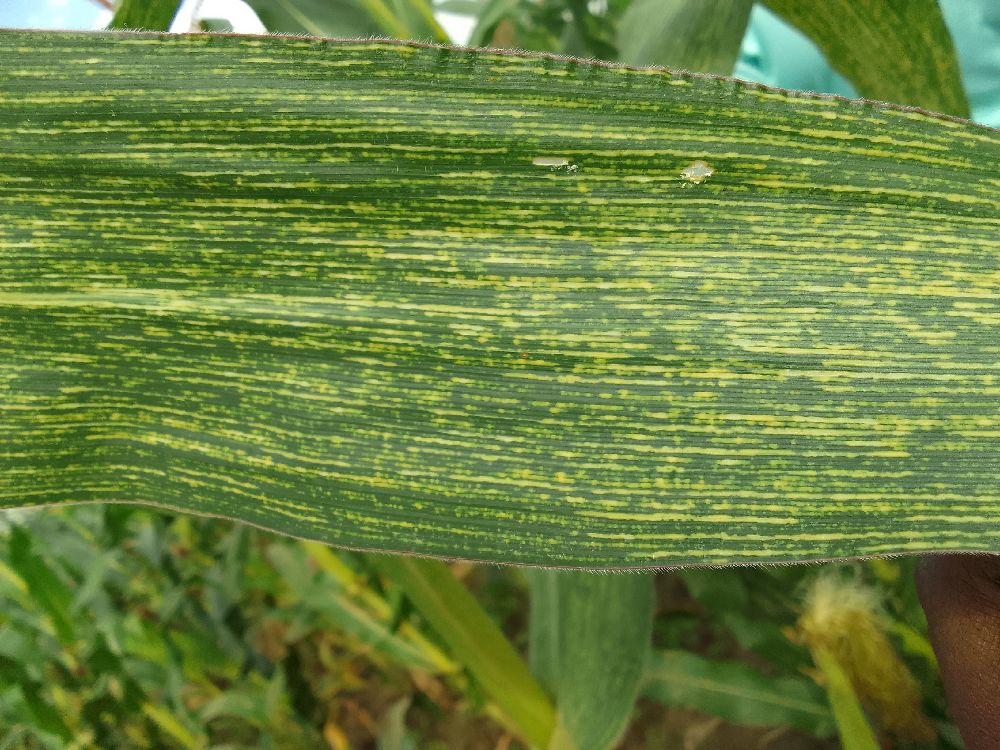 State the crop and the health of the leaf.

maize, maize streak virus
